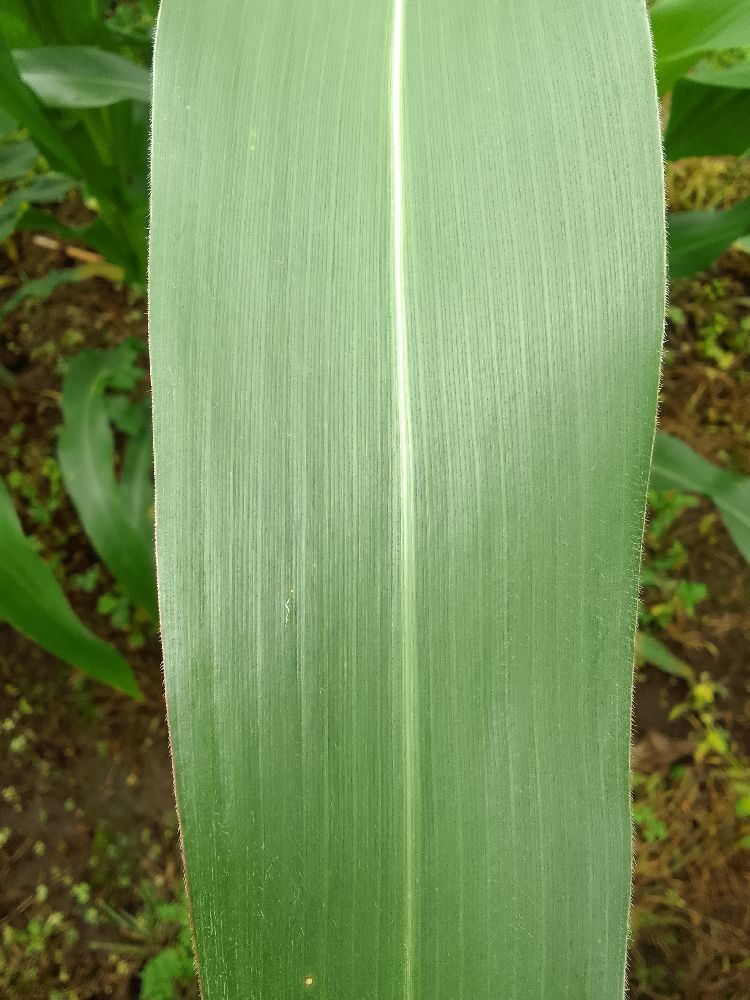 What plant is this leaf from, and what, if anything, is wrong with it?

maize, healthy
